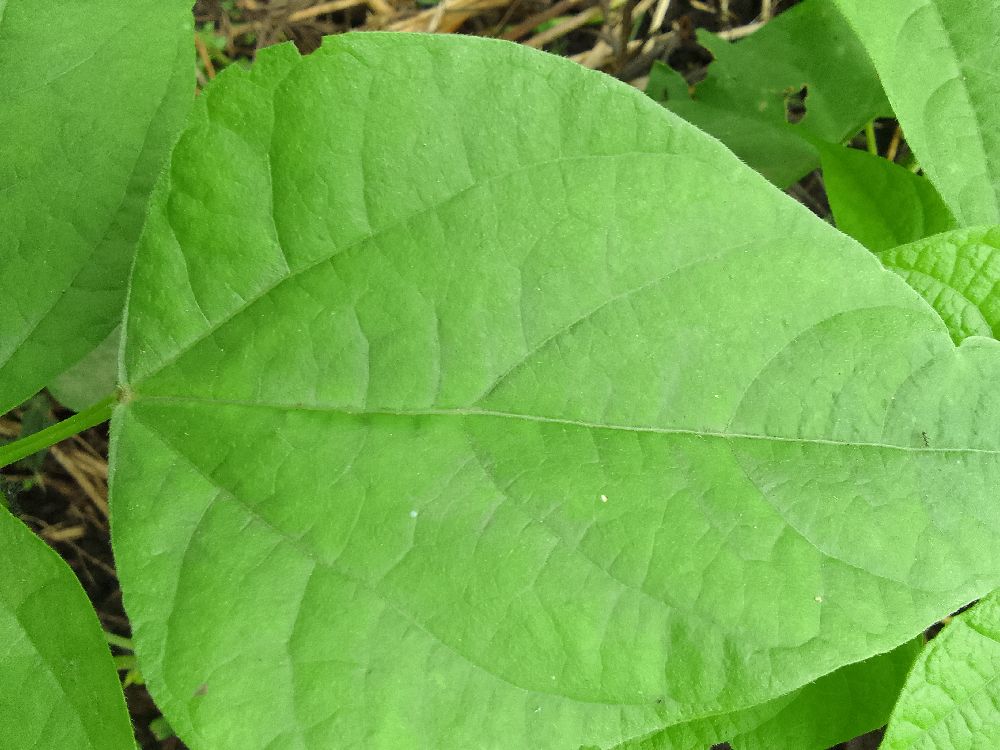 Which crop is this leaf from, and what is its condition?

common bean, healthy
